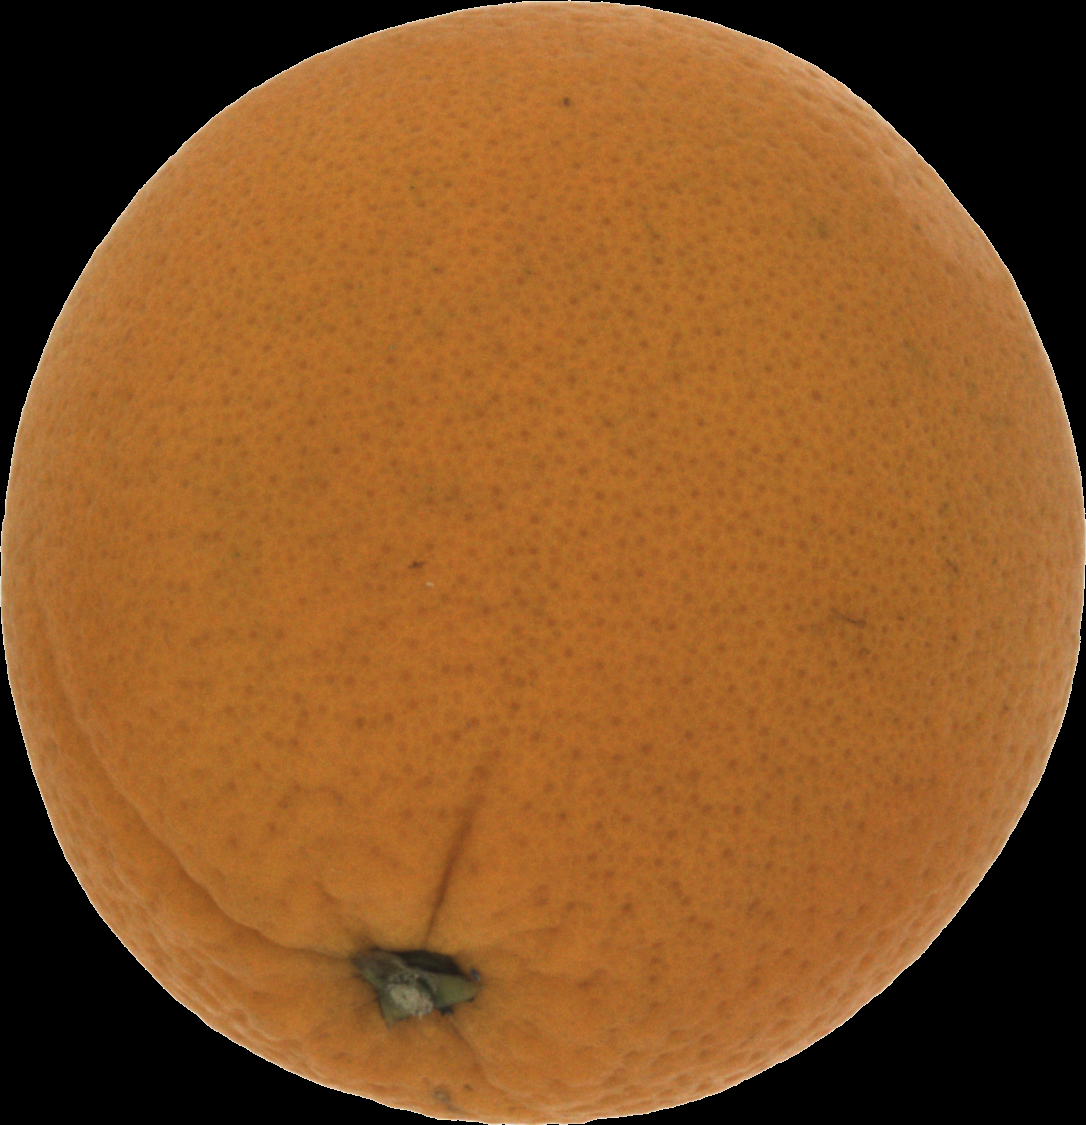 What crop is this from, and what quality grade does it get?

orange, good
